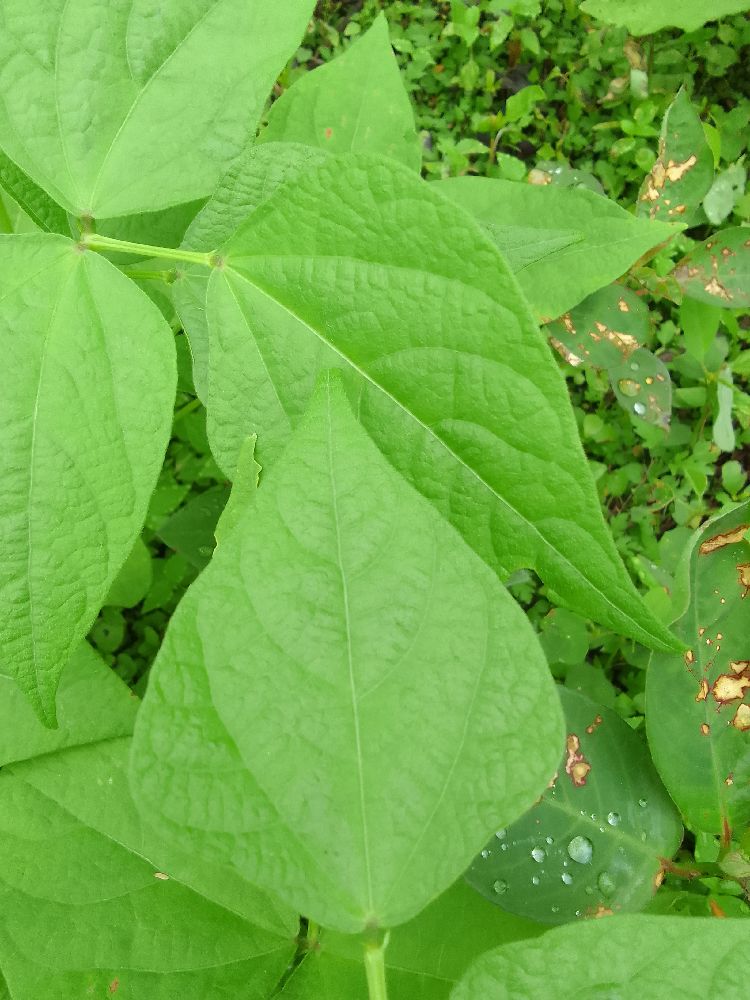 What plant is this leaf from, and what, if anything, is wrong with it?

common bean, healthy
